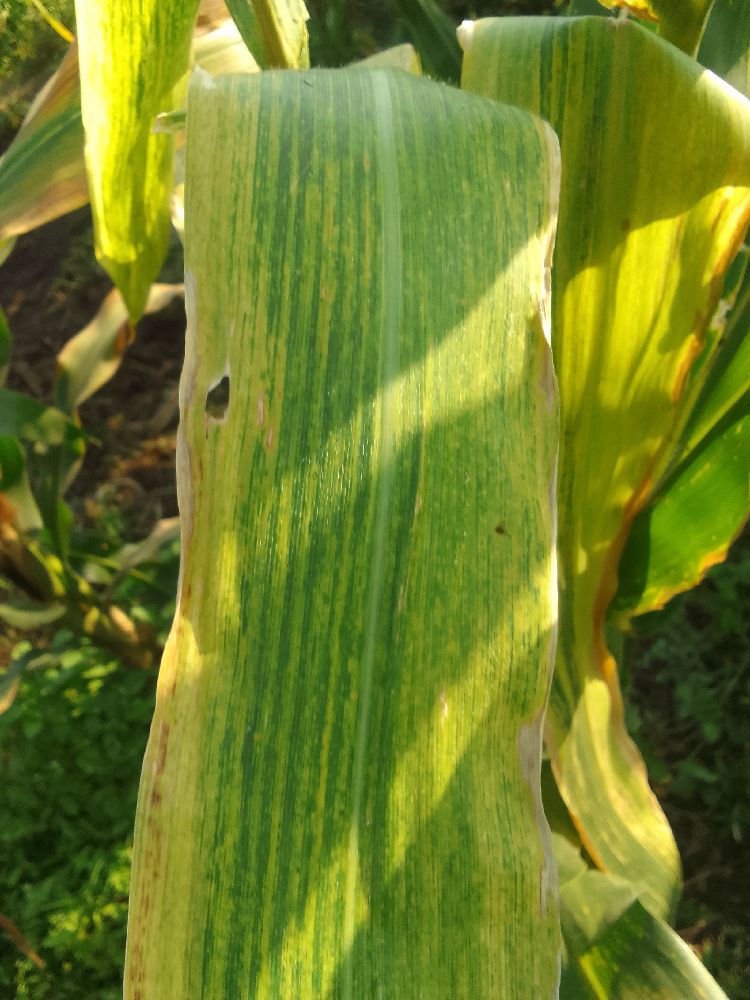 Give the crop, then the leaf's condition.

maize, maize lethal necrosis
